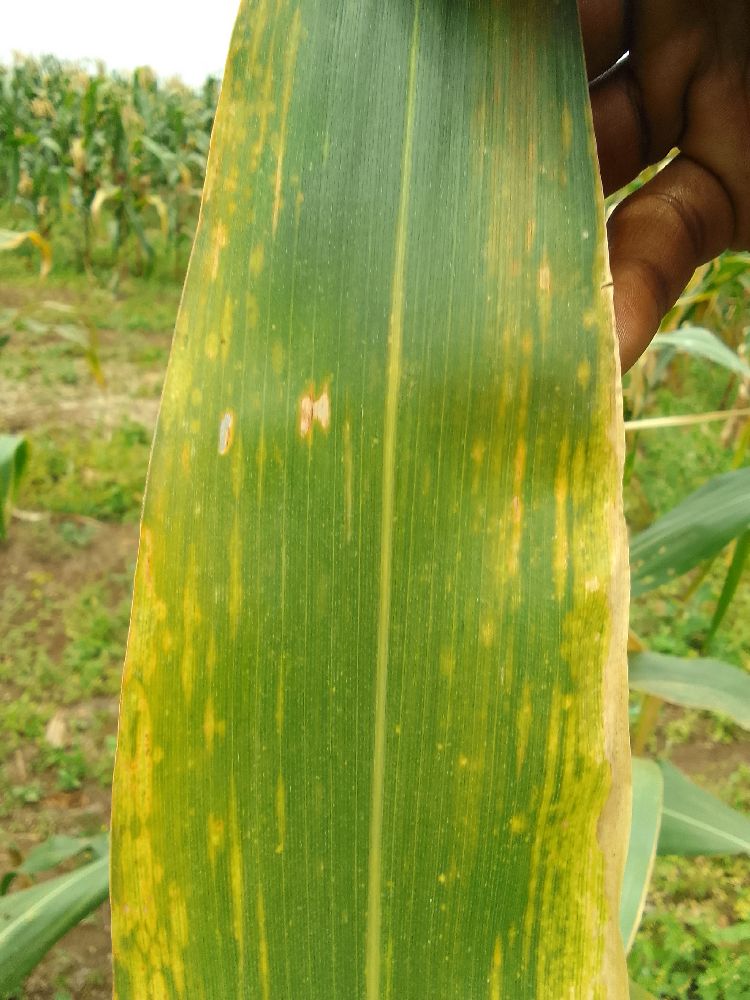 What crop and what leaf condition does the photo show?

maize, maize lethal necrosis
